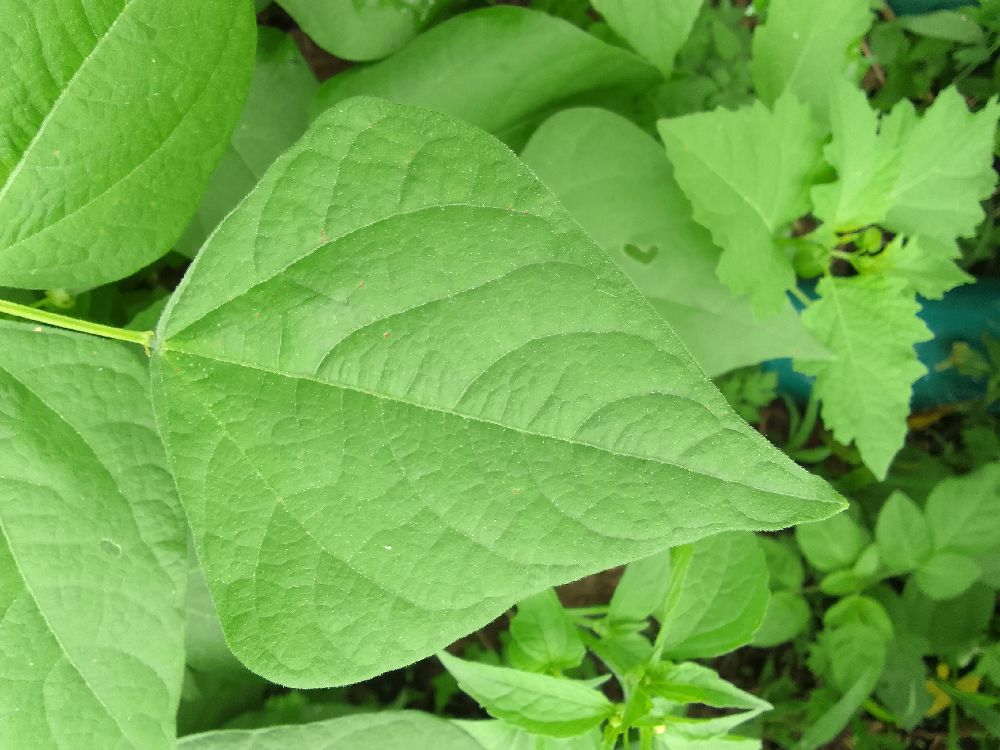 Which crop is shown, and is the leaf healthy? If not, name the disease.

common bean, healthy
